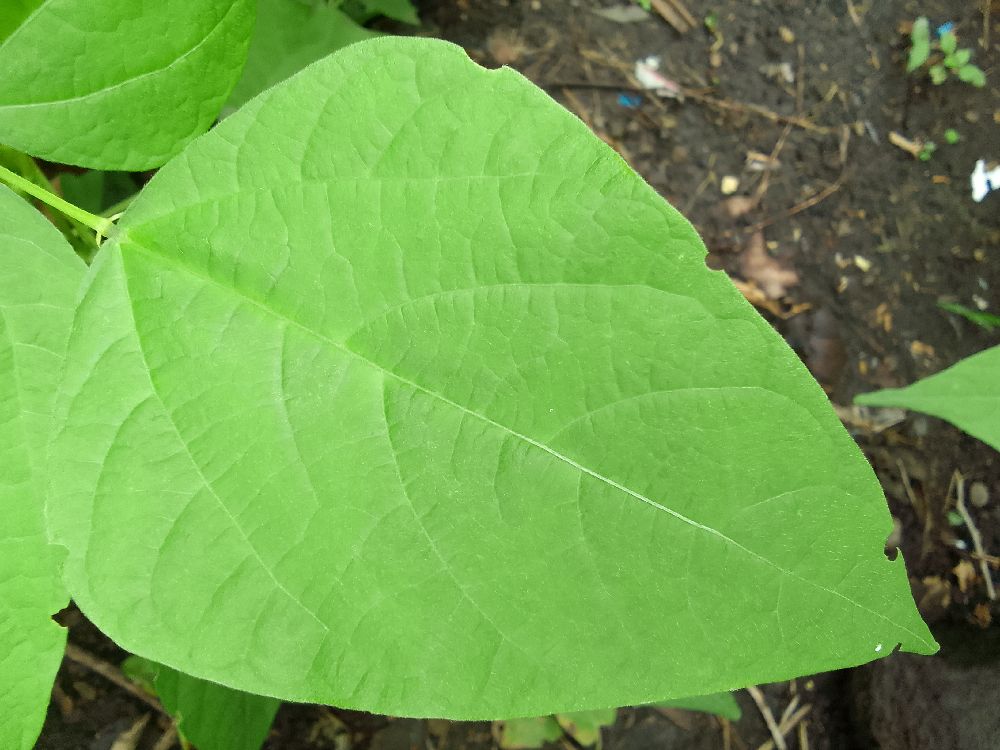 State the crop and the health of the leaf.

common bean, healthy
